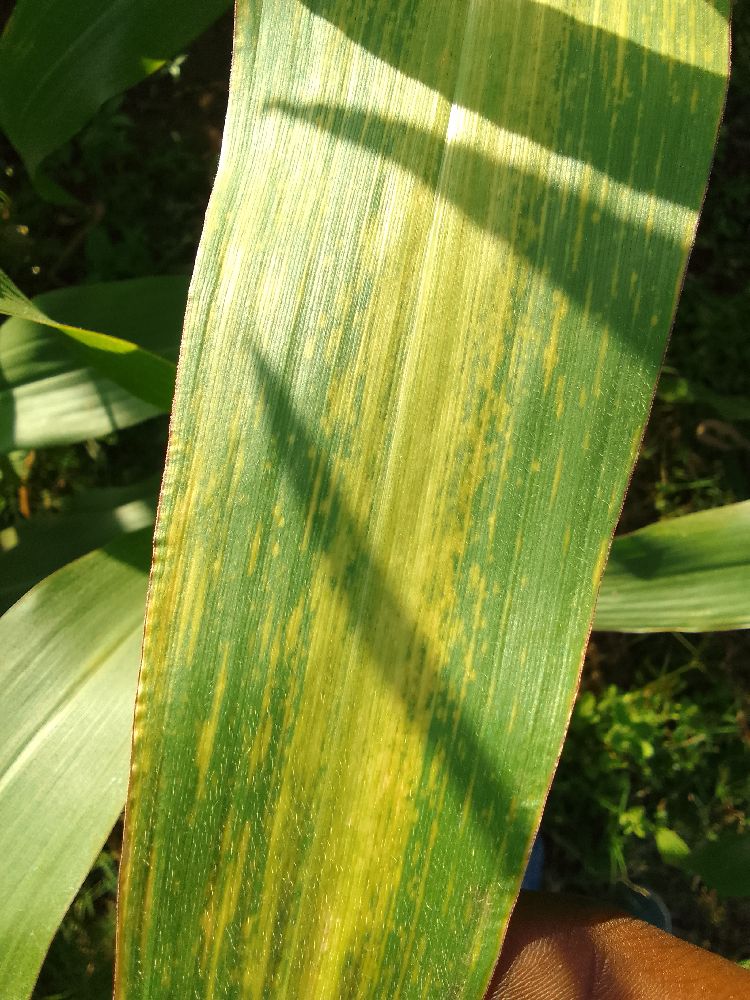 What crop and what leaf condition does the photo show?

maize, maize lethal necrosis
